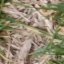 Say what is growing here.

grass
